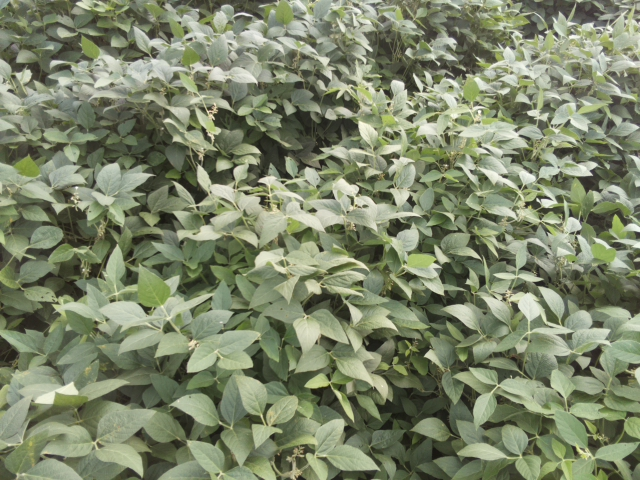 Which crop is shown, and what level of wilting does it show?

soybean, leaves with no wilting
